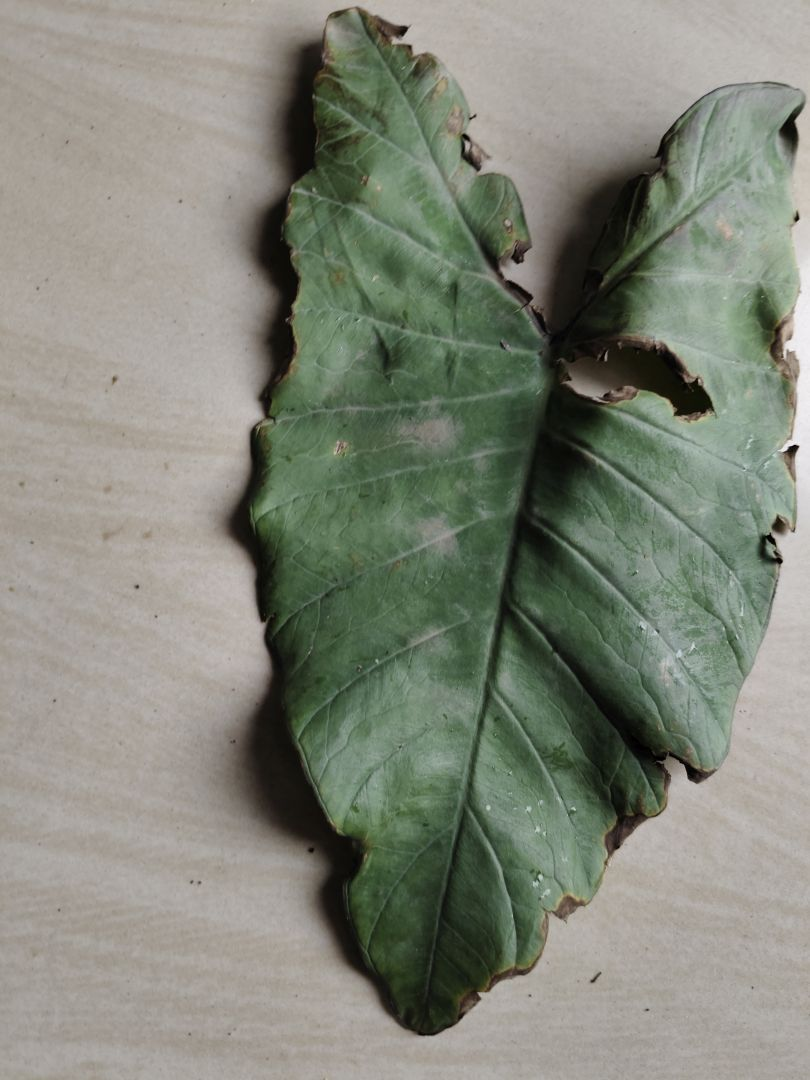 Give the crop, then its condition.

taro, leaf blight
